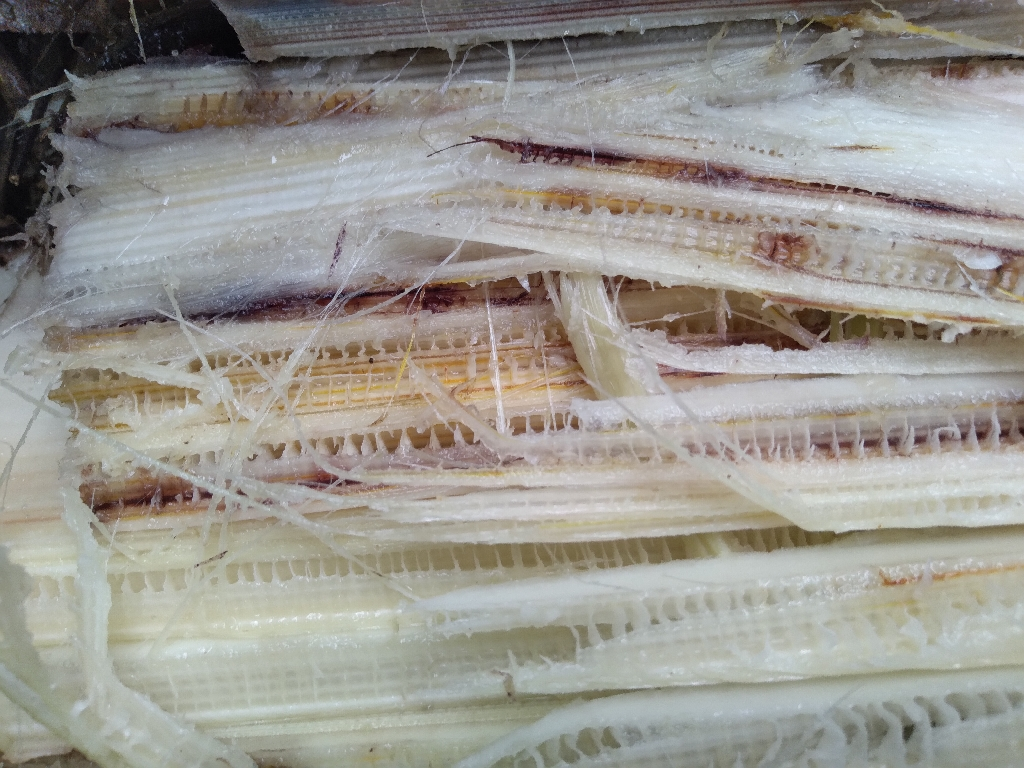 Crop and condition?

banana, fusarium wilt race 1
